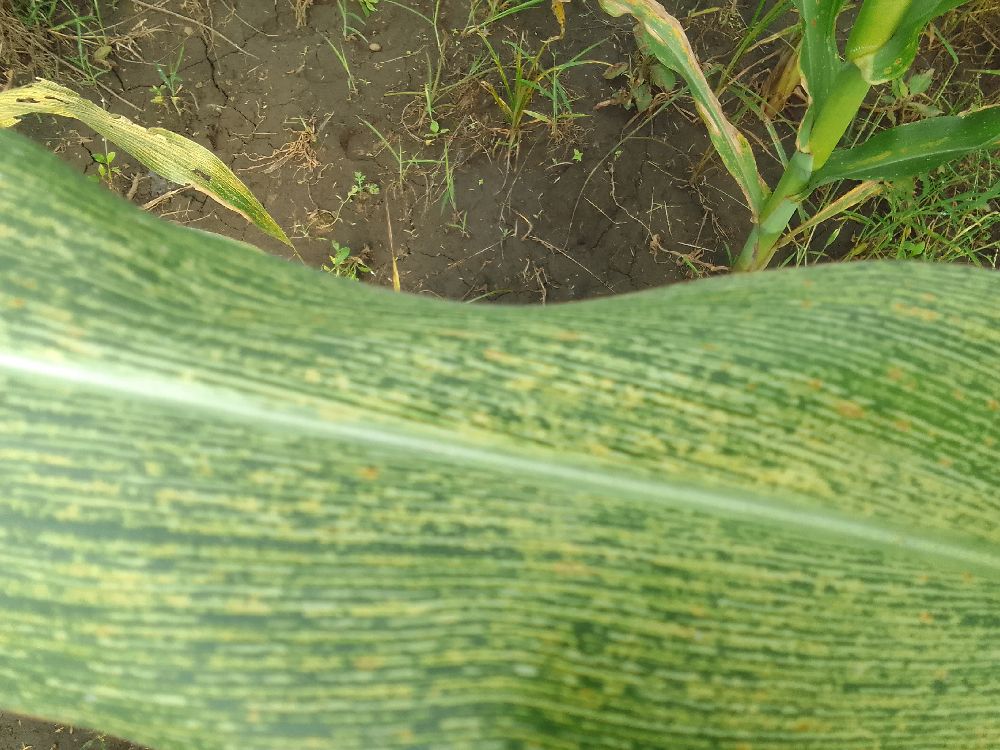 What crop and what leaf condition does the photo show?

maize, maize streak virus
